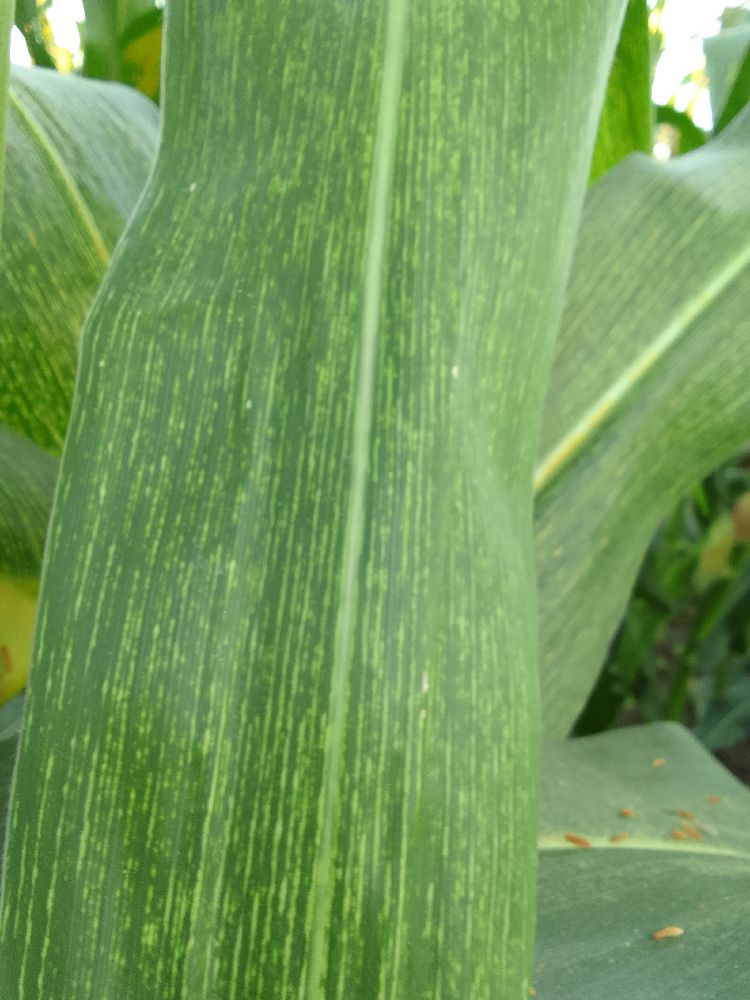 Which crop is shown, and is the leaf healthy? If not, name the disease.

maize, maize streak virus
